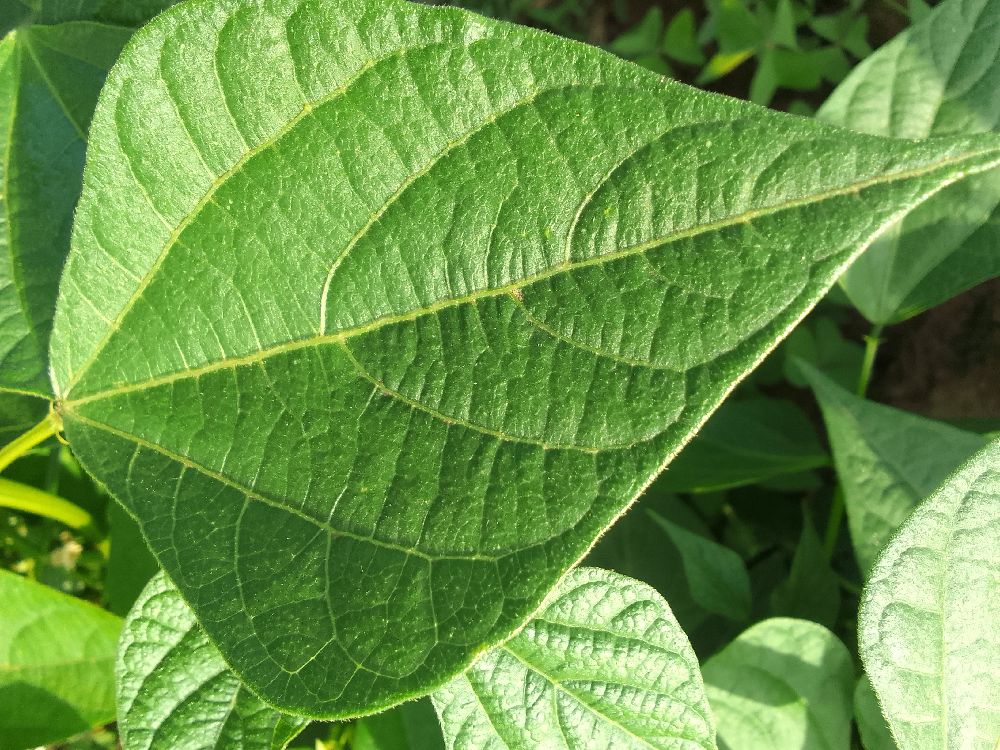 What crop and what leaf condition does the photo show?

common bean, healthy
